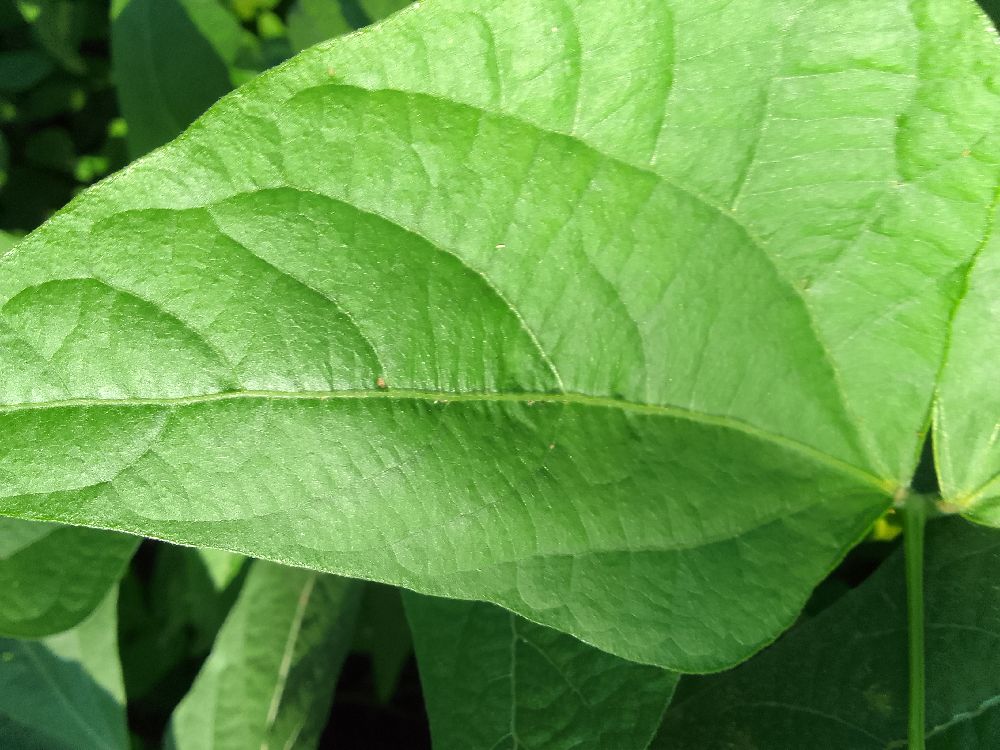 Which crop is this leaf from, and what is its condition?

common bean, healthy
